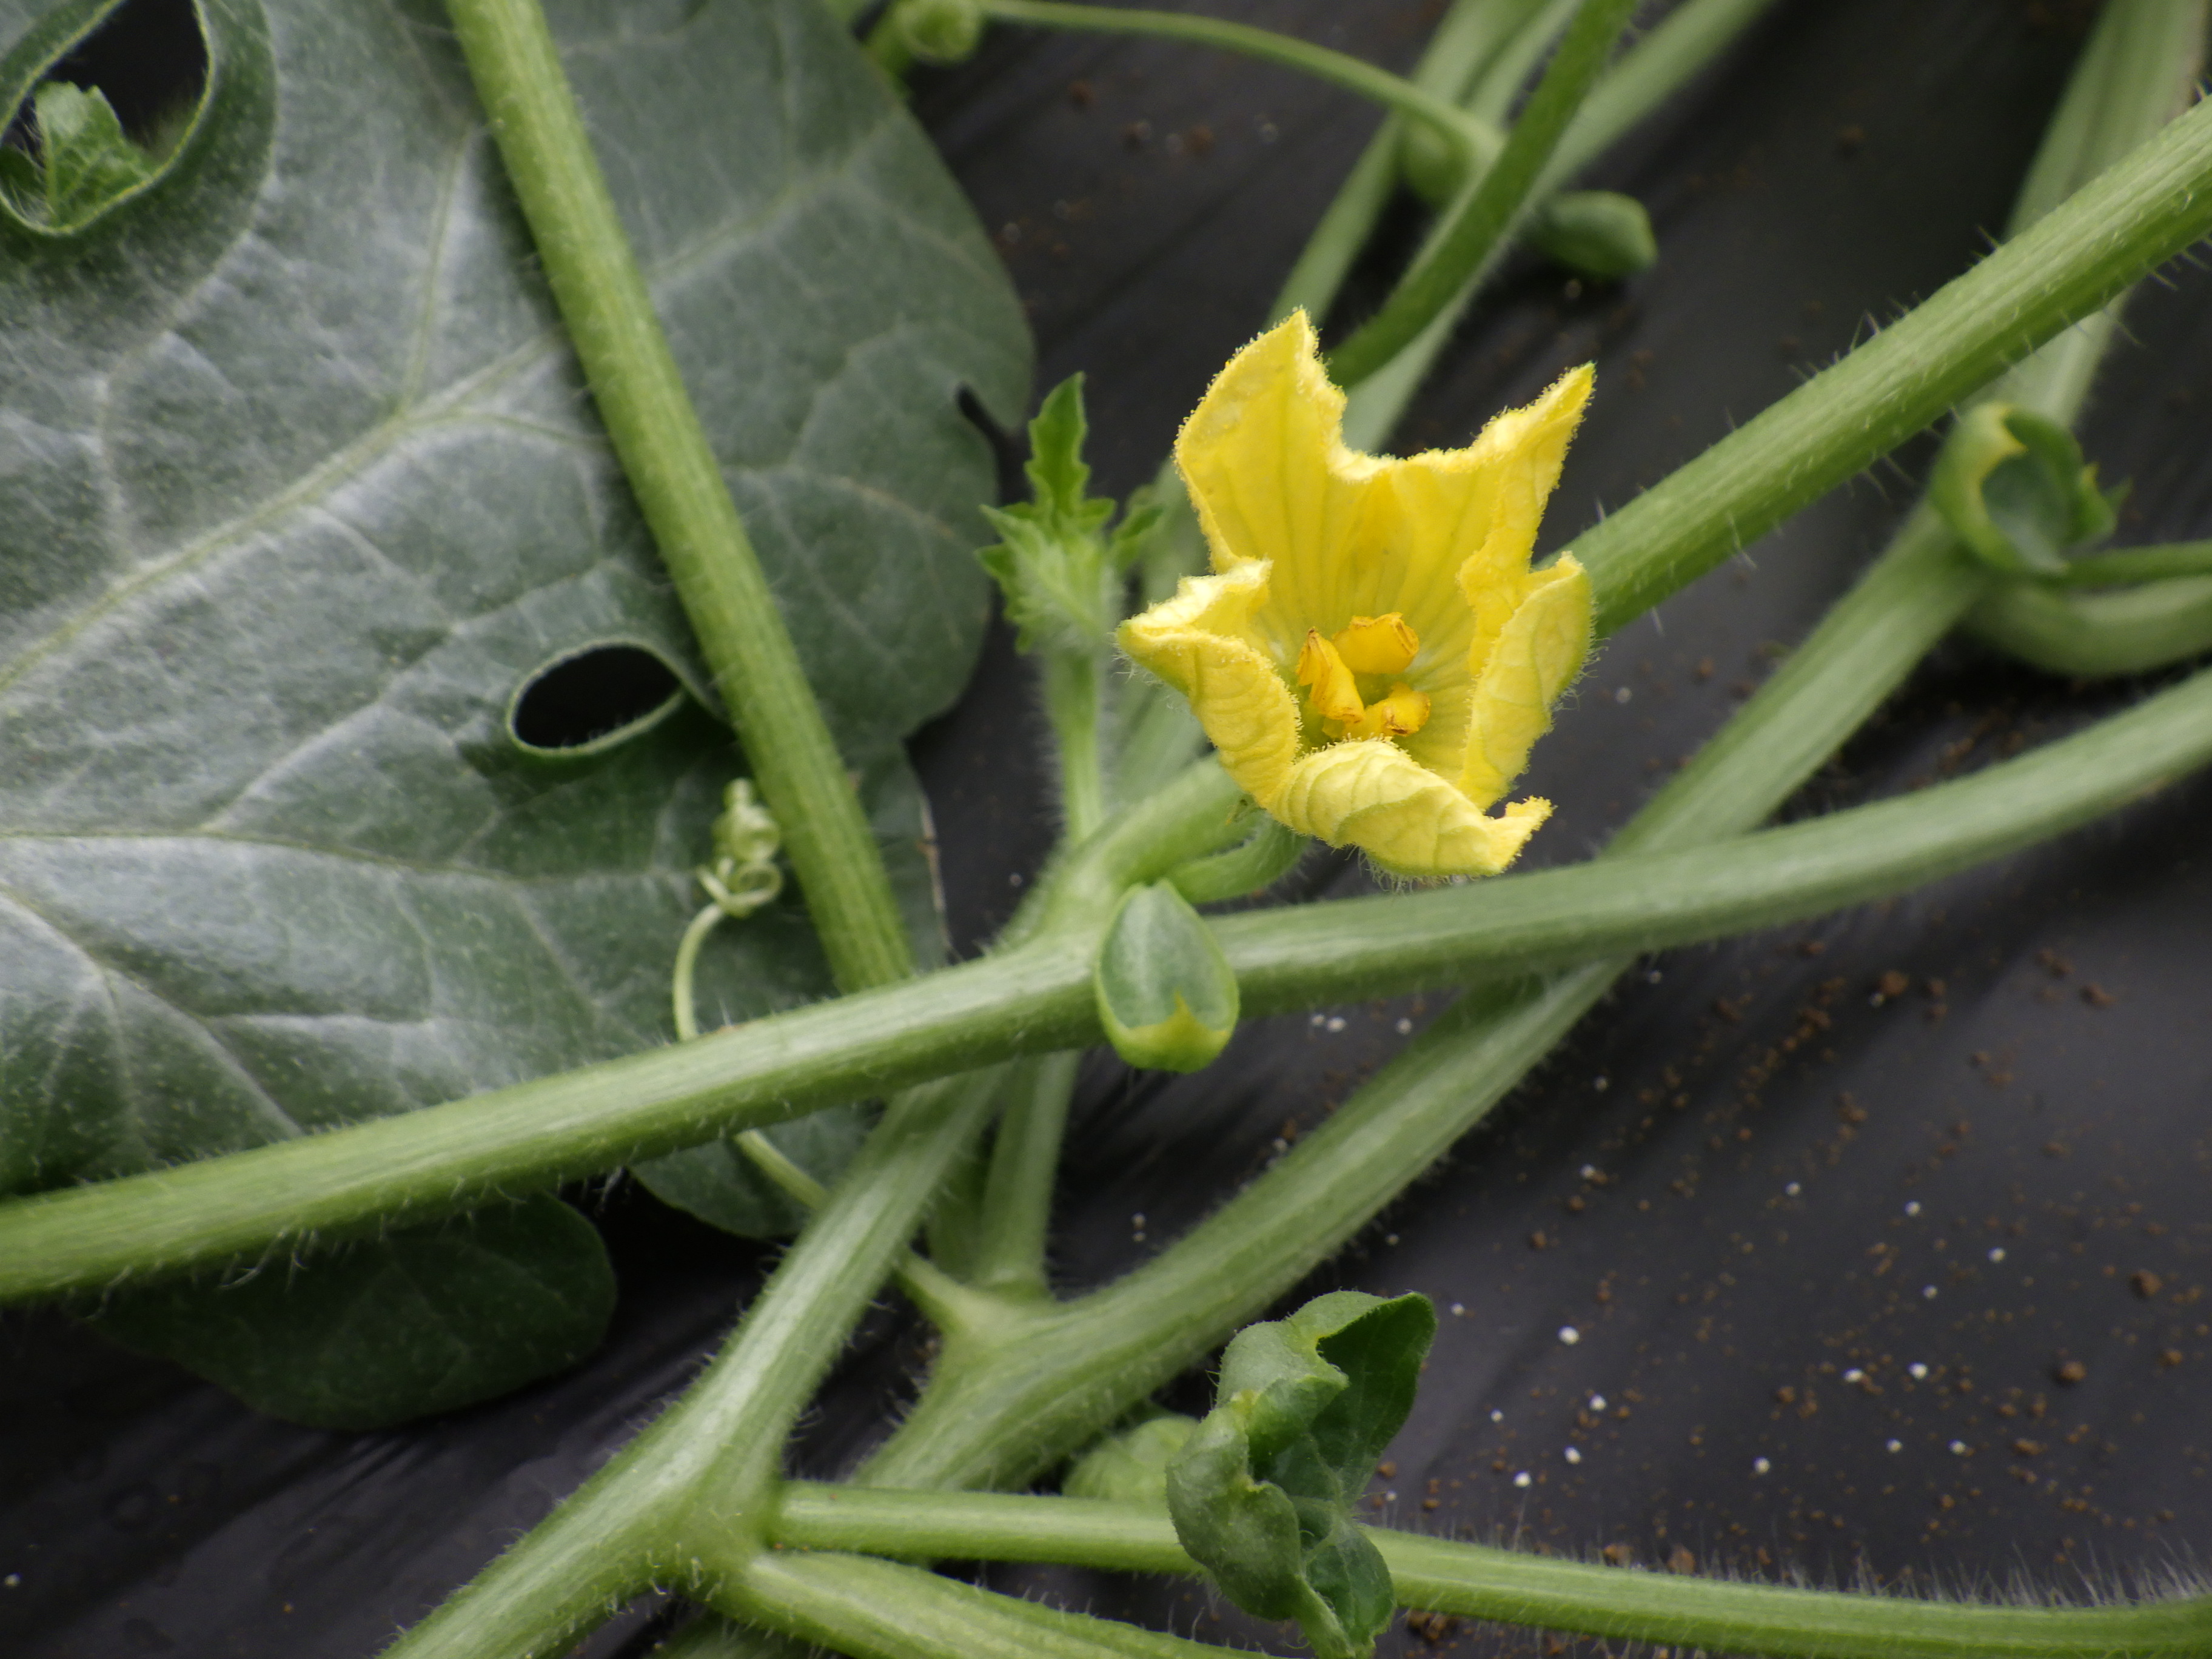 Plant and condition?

watermelon, healthy
